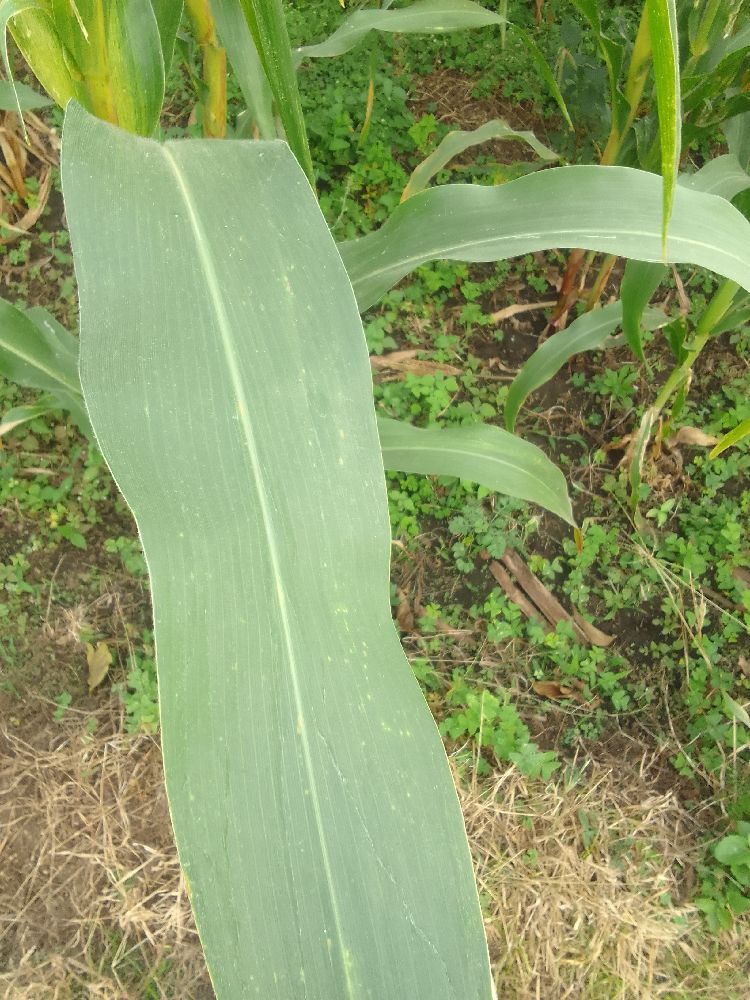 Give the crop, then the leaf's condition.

maize, healthy
